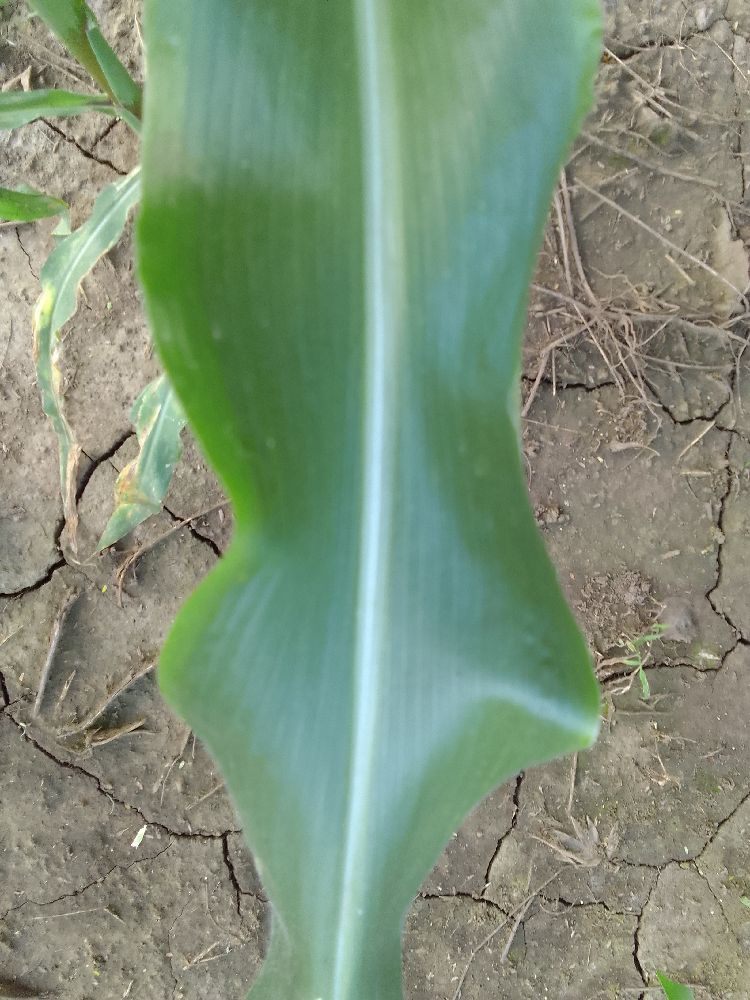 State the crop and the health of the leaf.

maize, healthy
